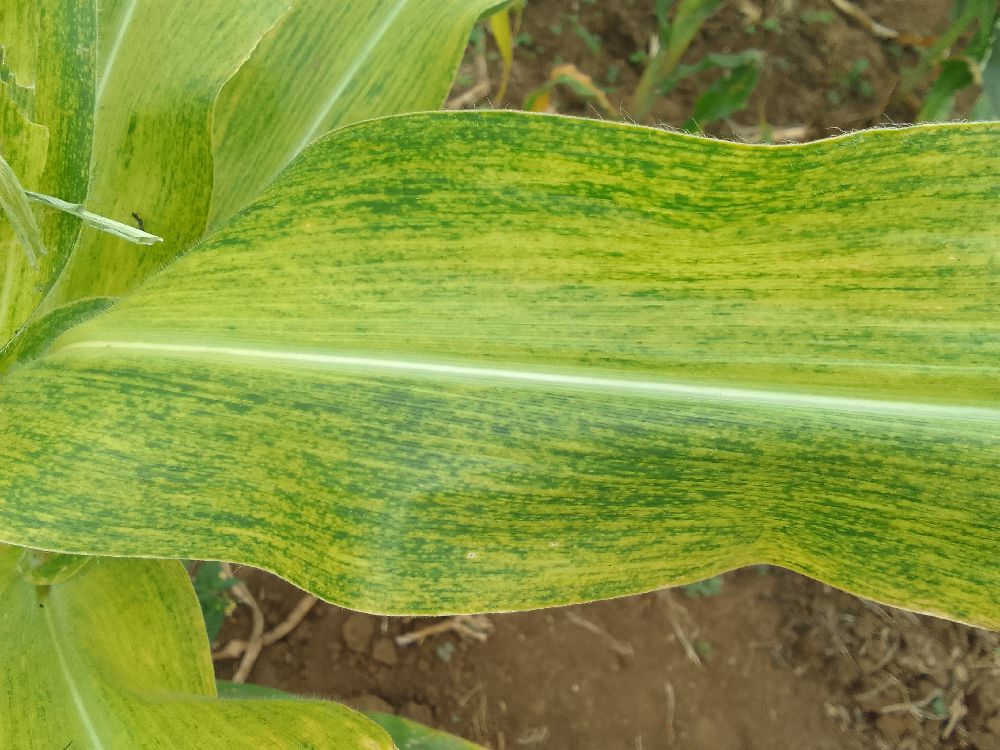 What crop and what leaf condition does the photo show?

maize, maize lethal necrosis
